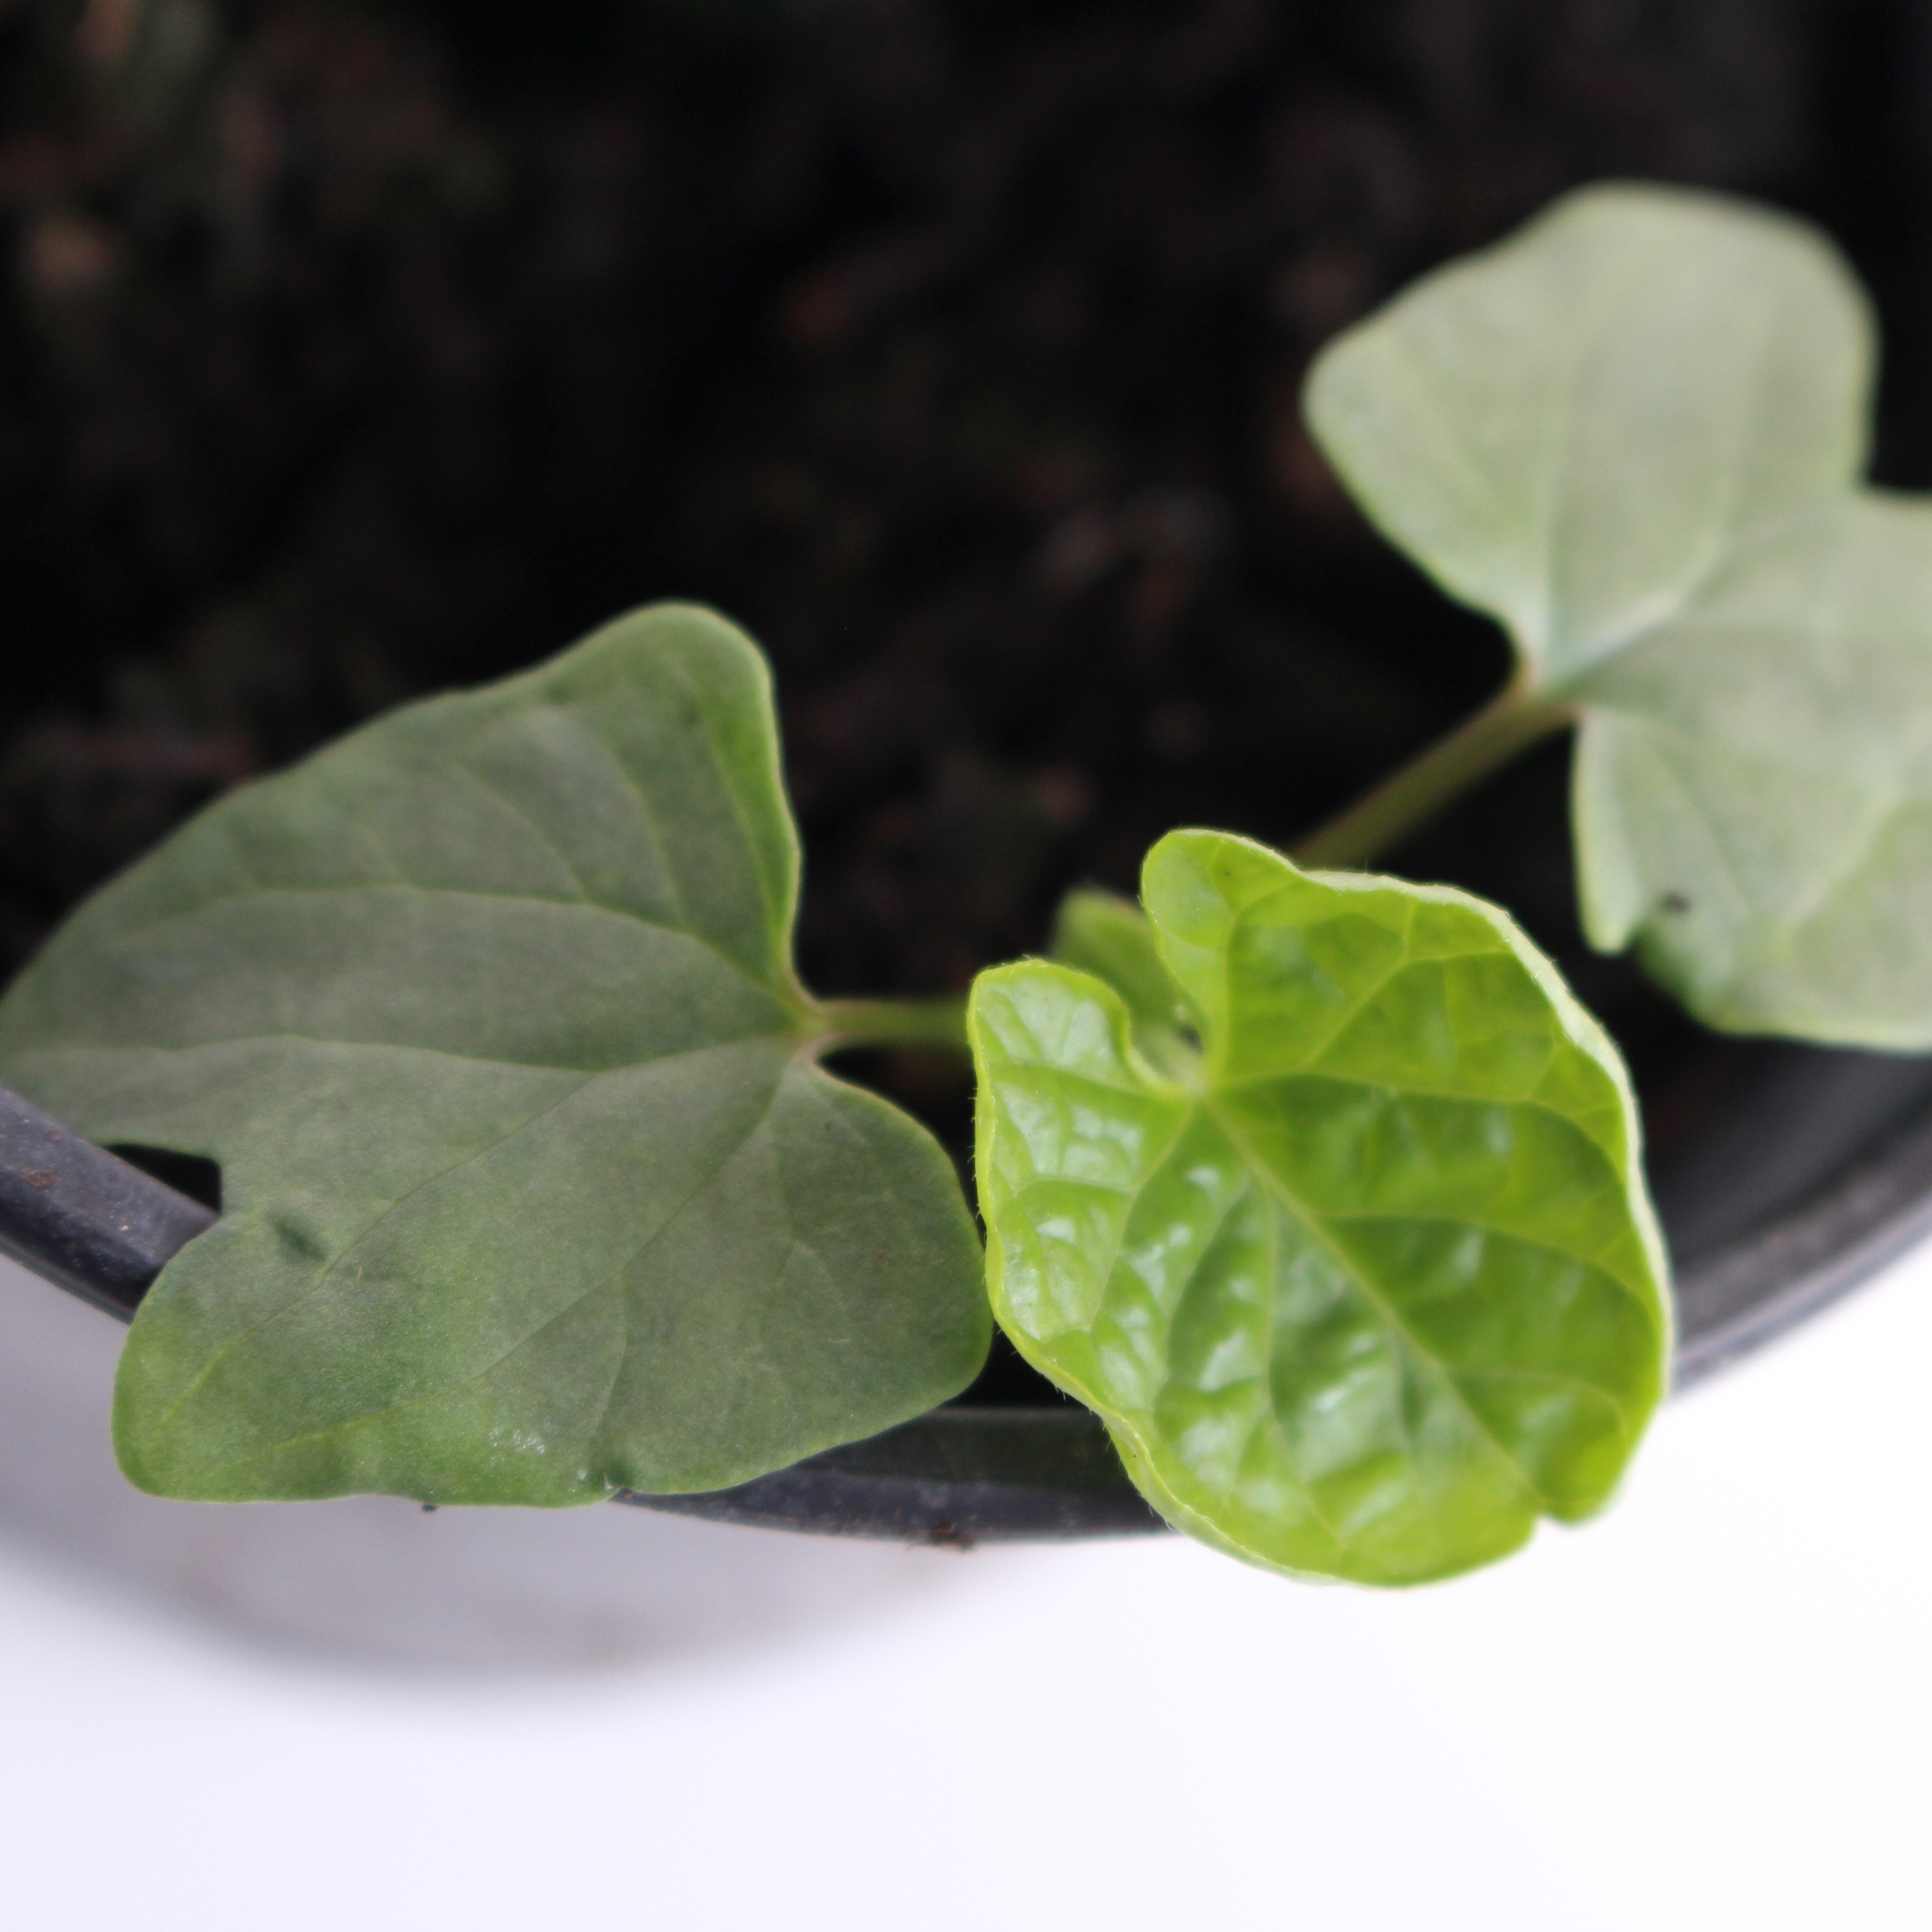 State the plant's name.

Convolvulus arvensis
